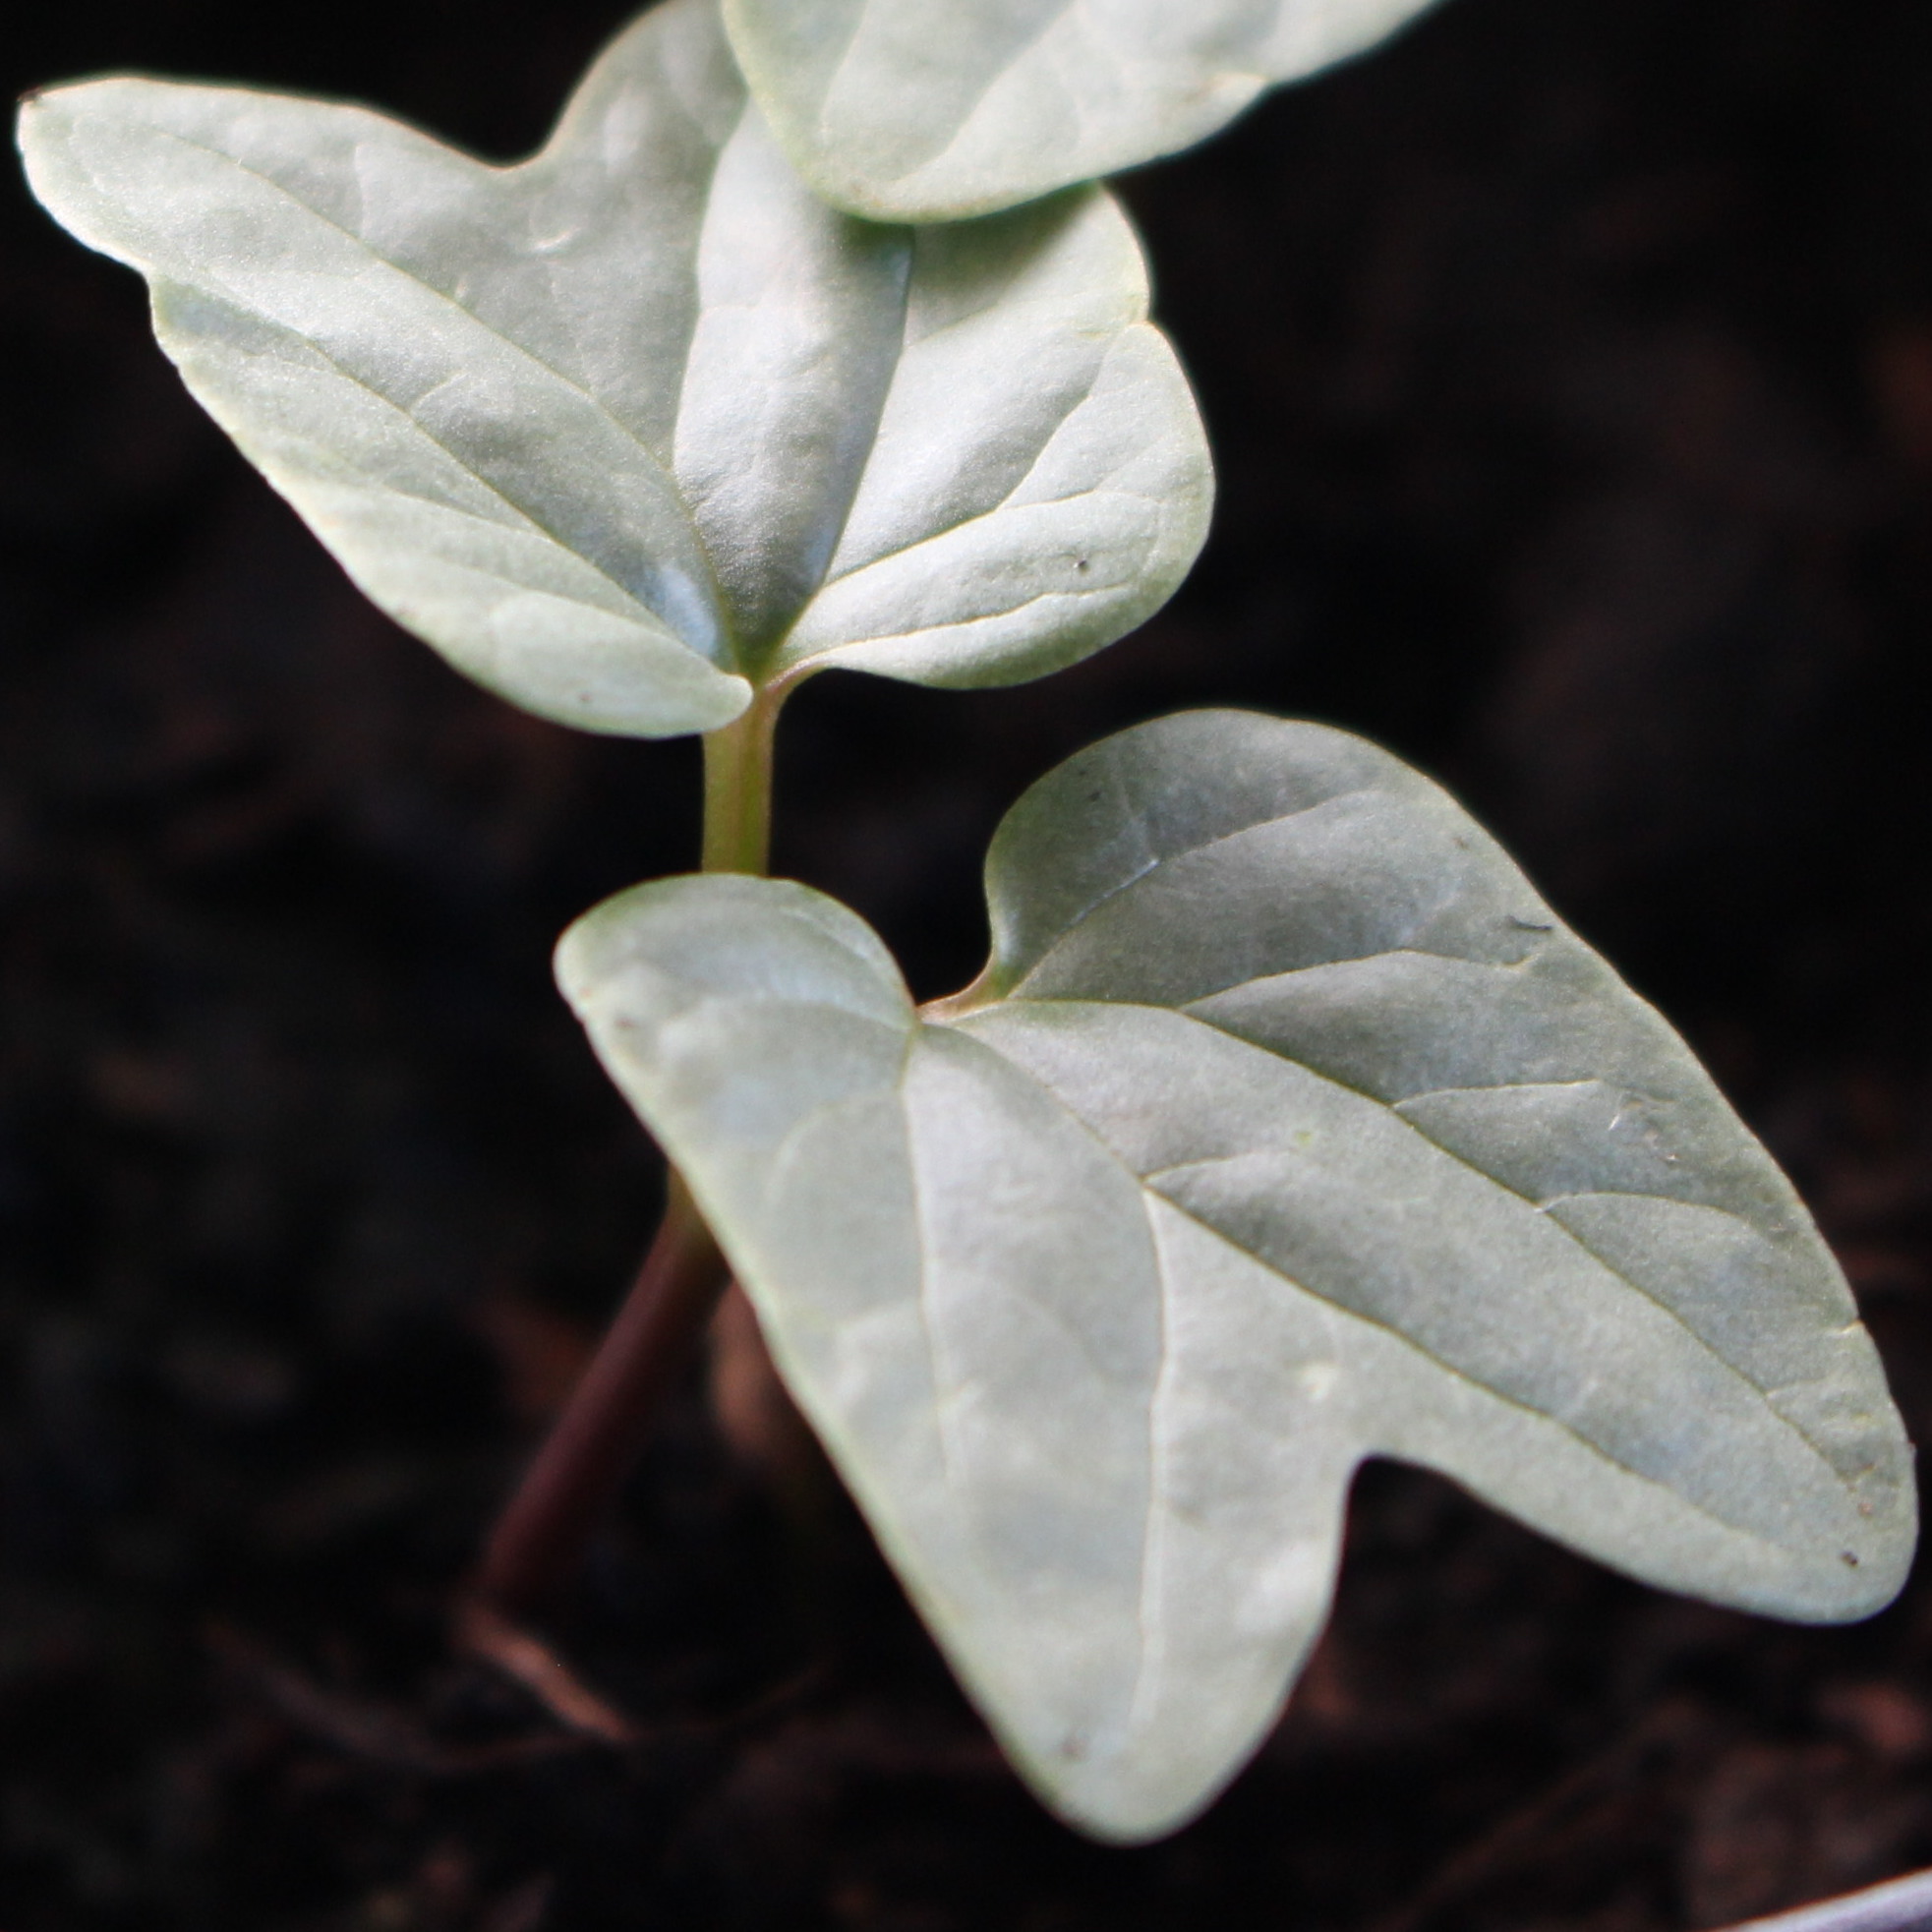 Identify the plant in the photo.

Convolvulus arvensis
